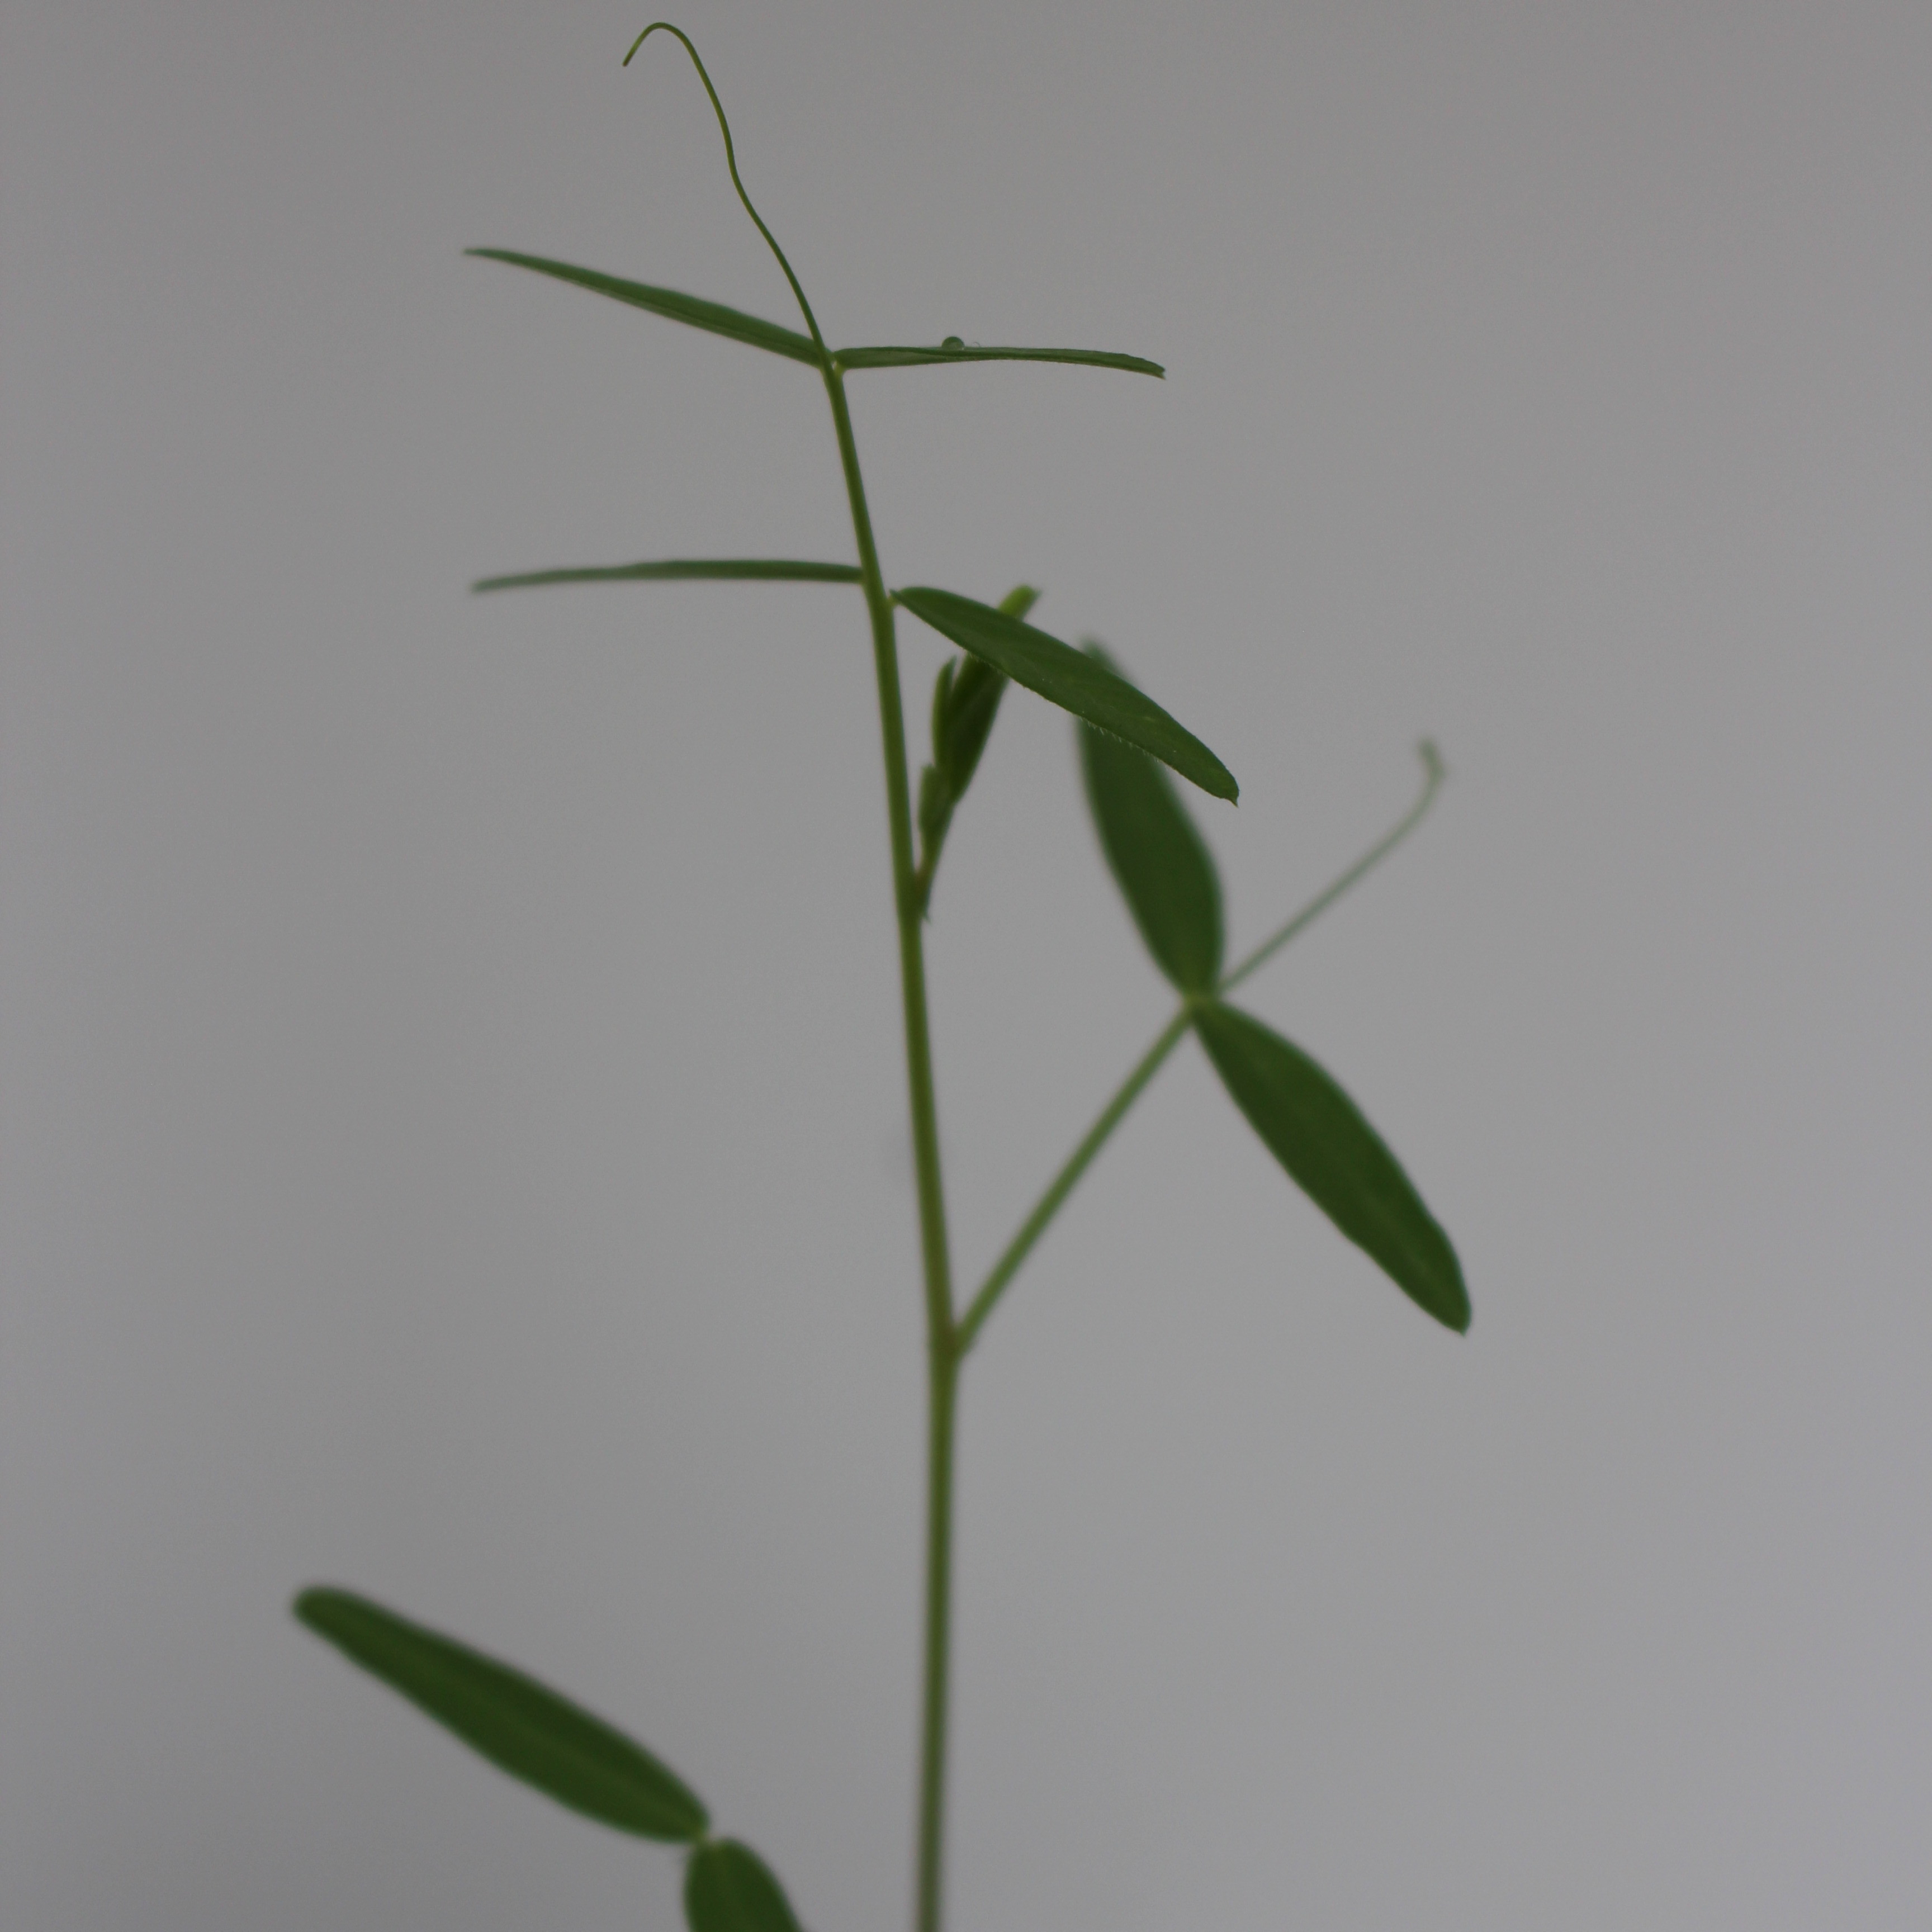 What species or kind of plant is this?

Vicia sativa
